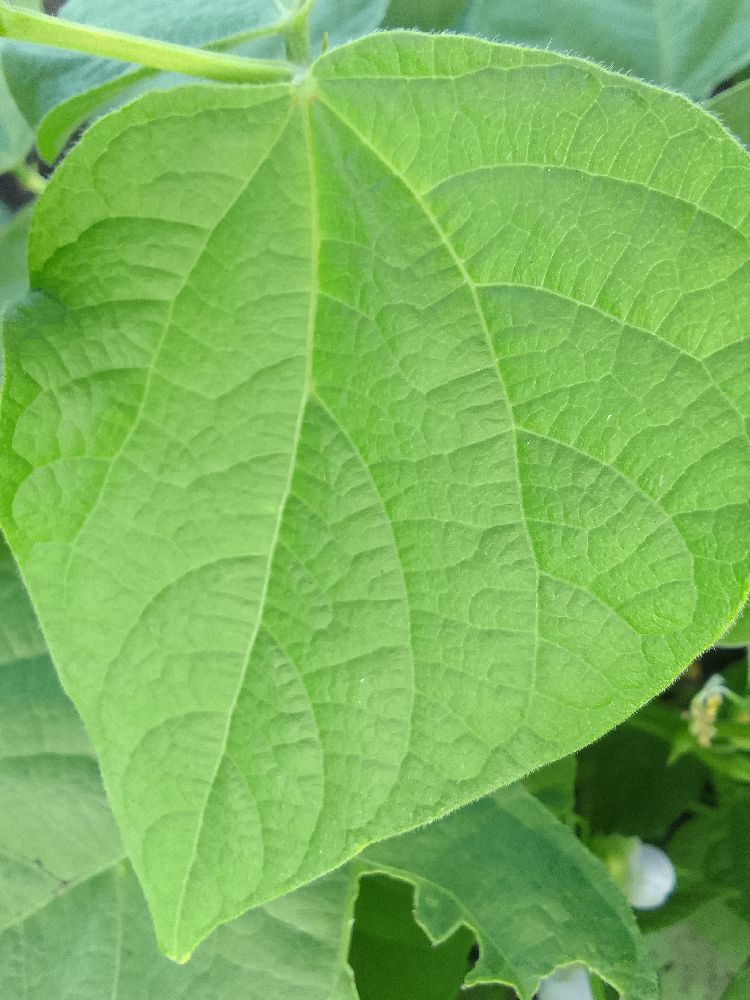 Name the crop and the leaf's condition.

common bean, healthy
